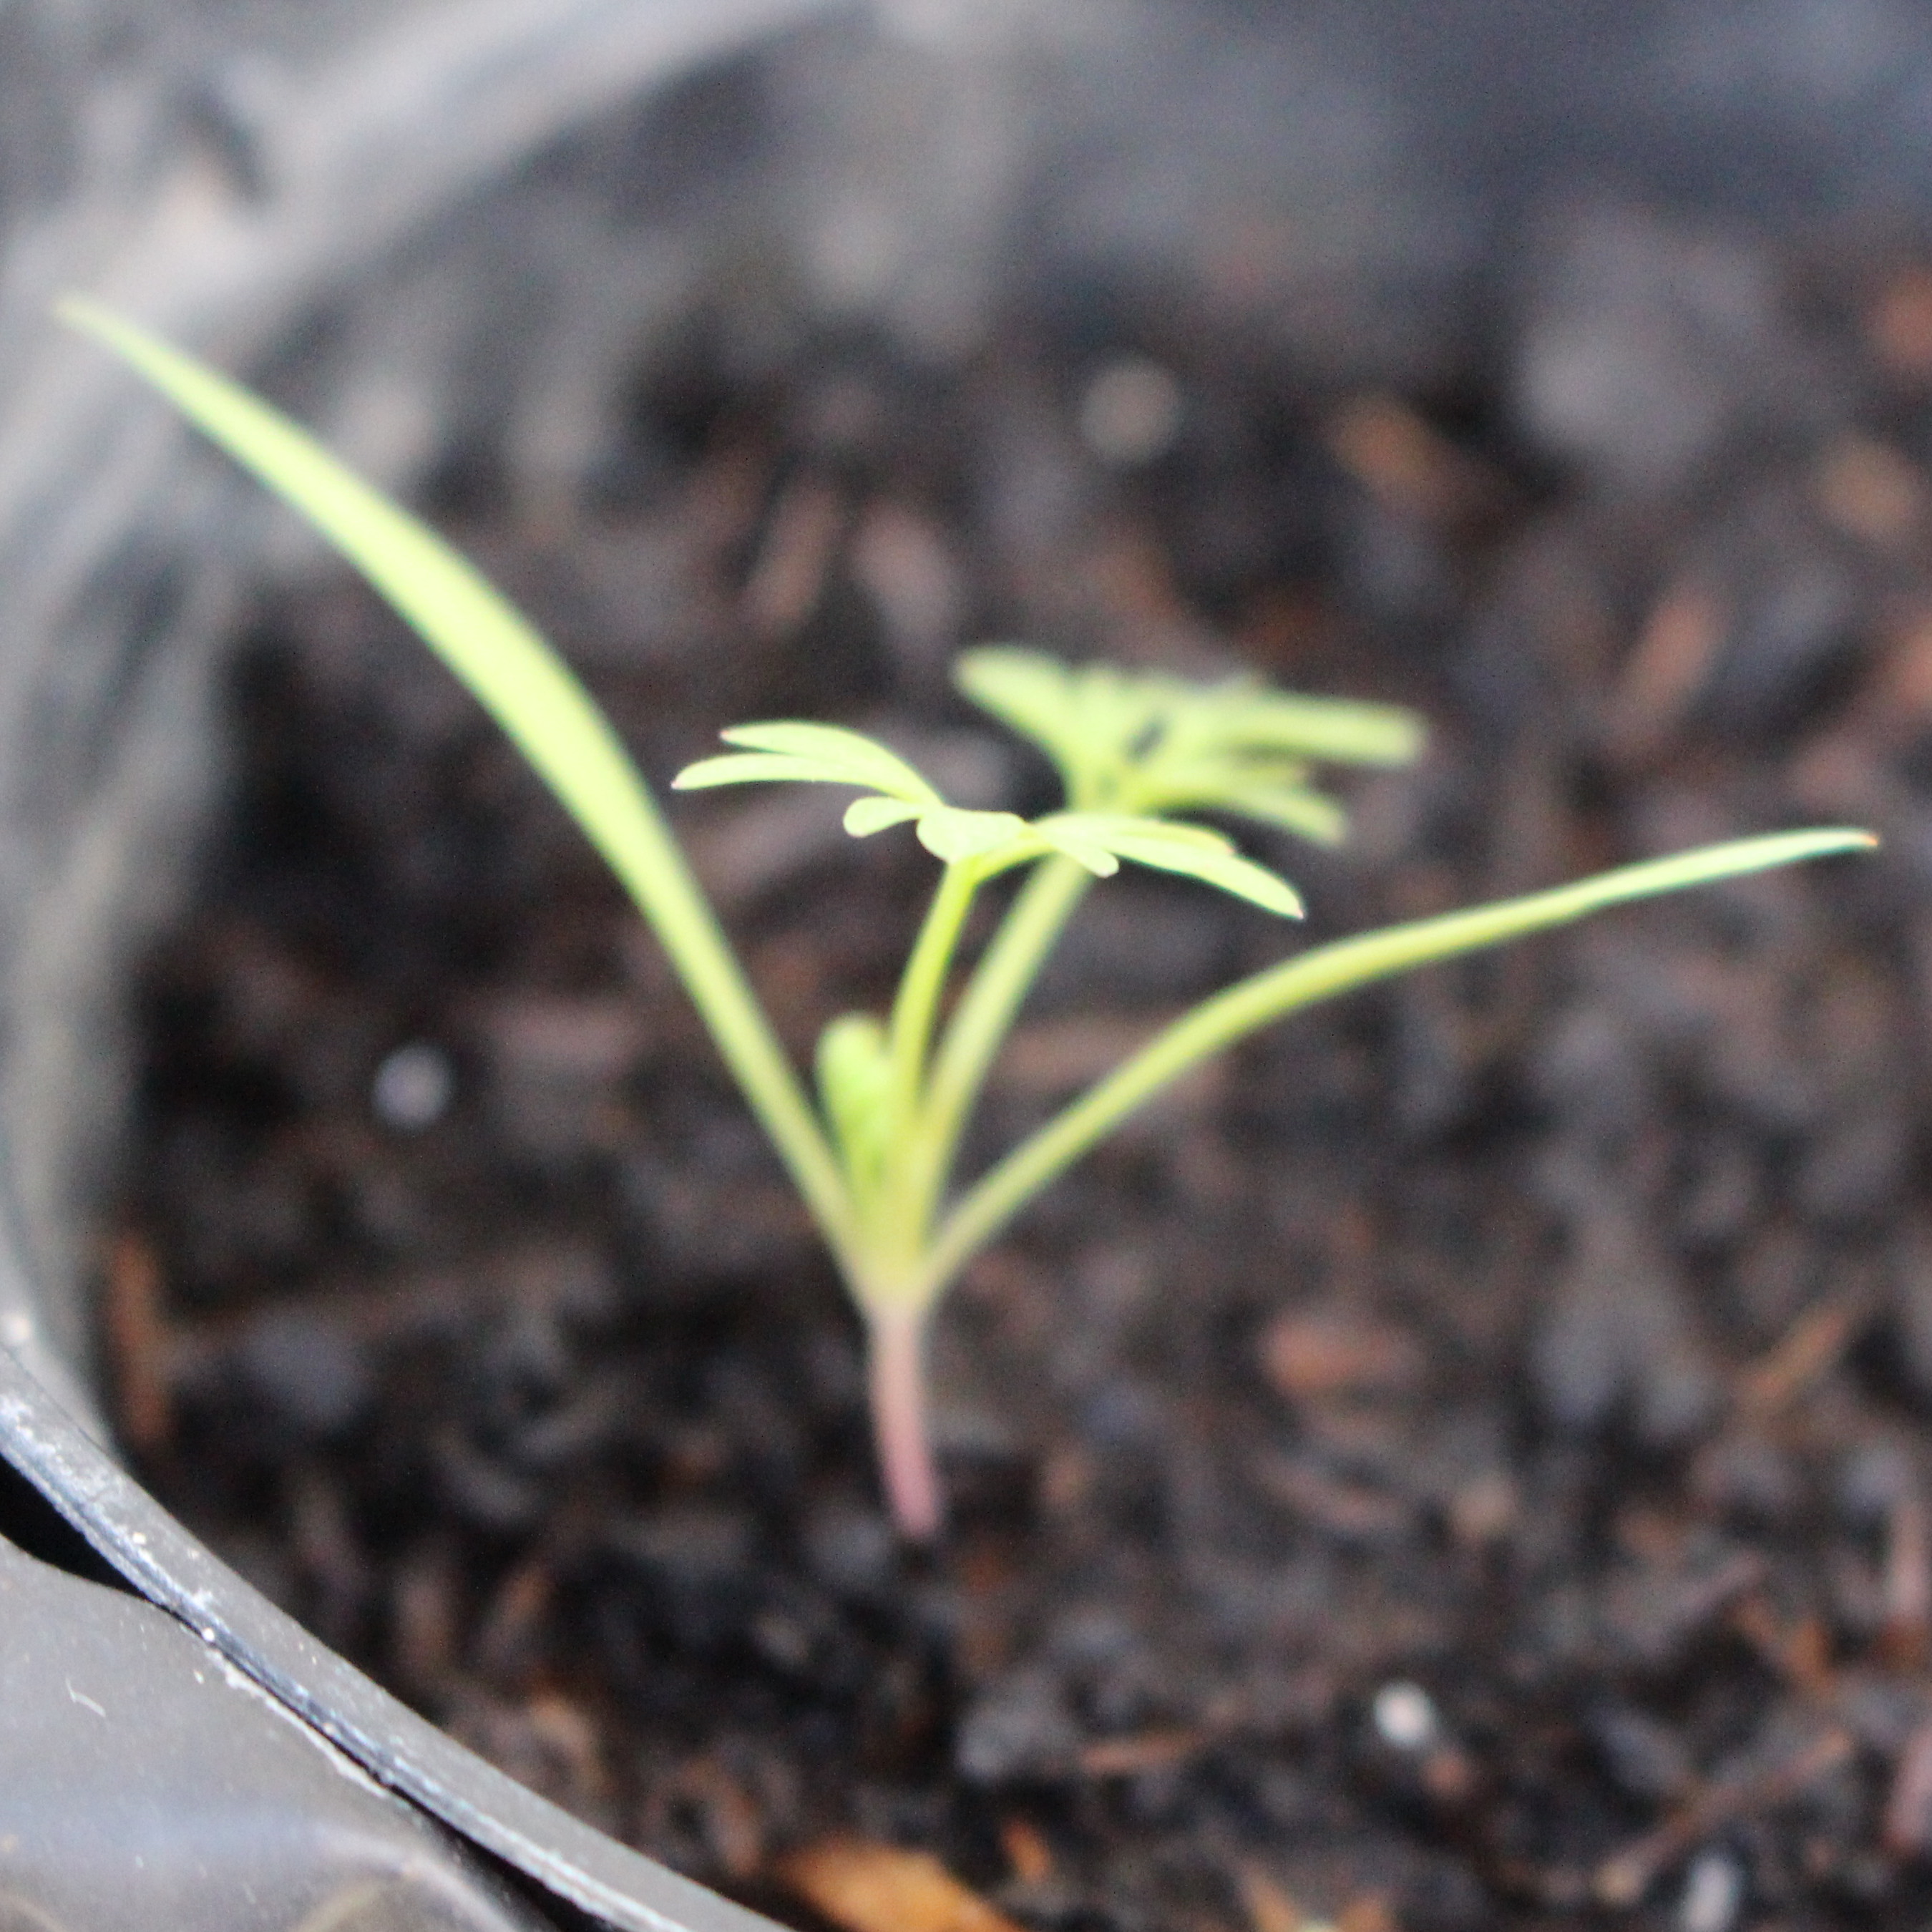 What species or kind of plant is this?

Fumaria officinalis
